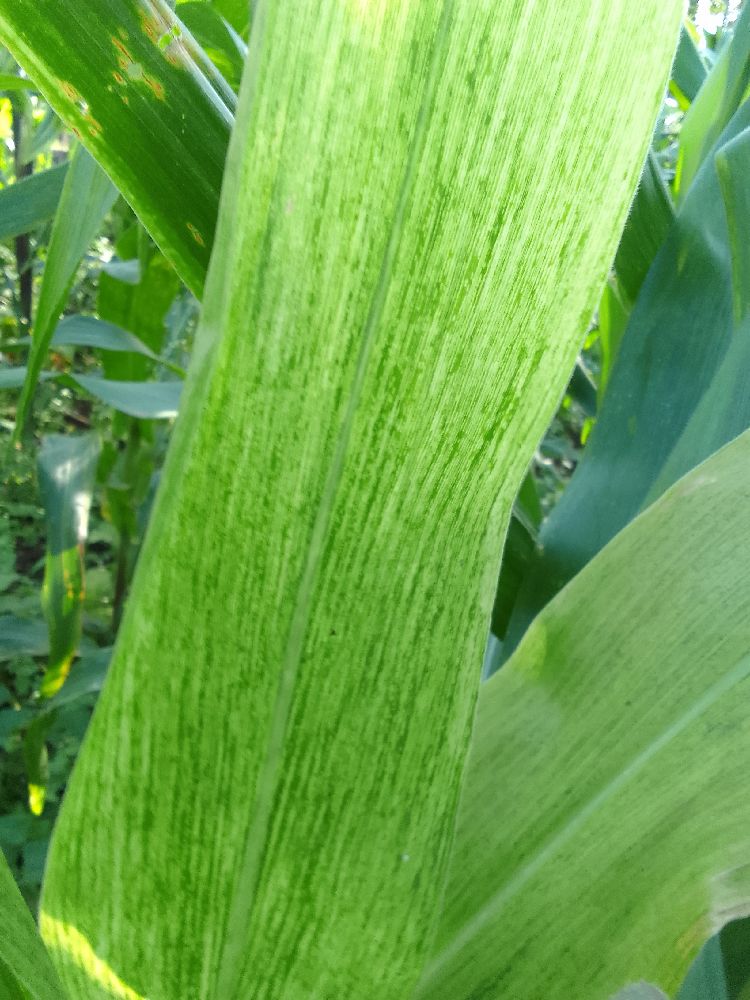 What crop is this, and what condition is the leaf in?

maize, maize lethal necrosis
